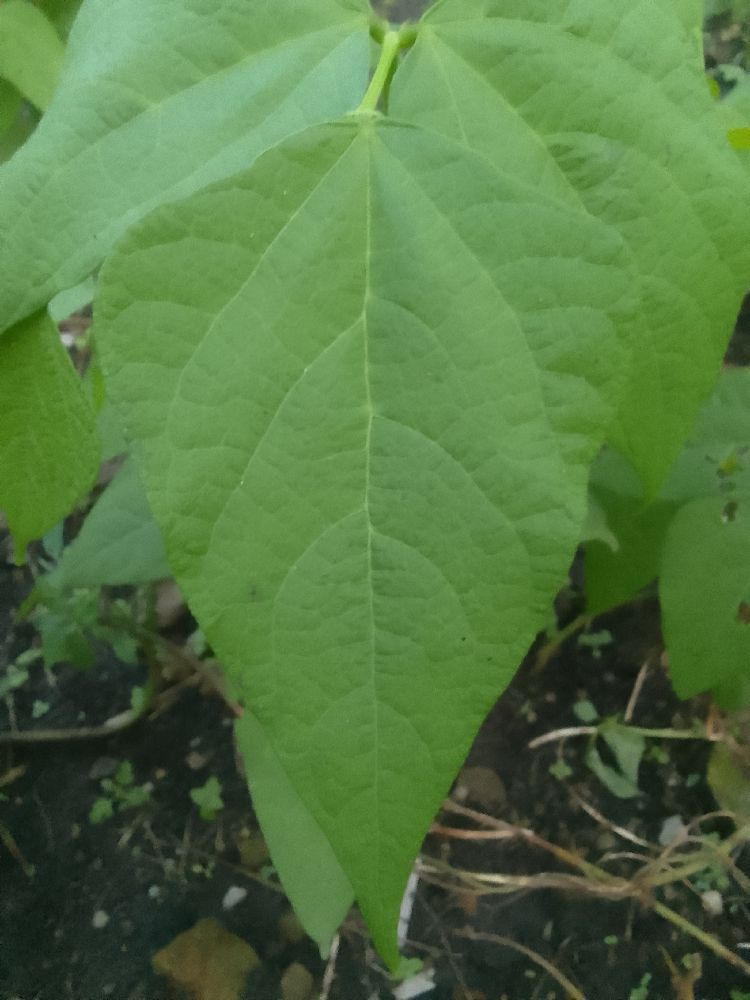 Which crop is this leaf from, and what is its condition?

common bean, healthy
